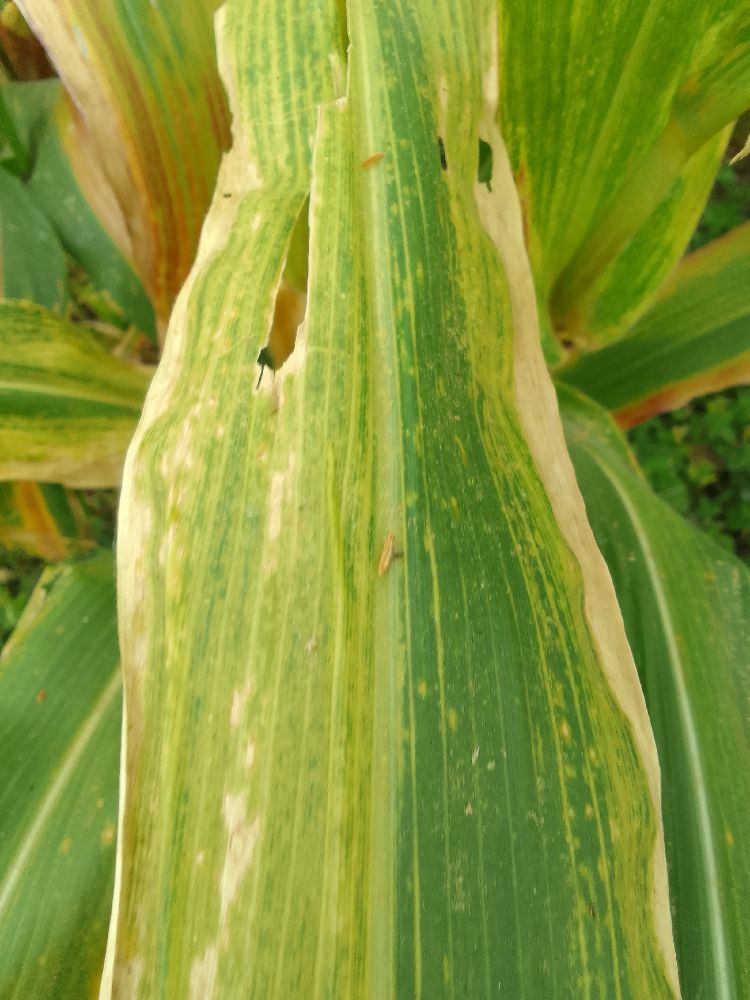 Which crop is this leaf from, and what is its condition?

maize, maize lethal necrosis
